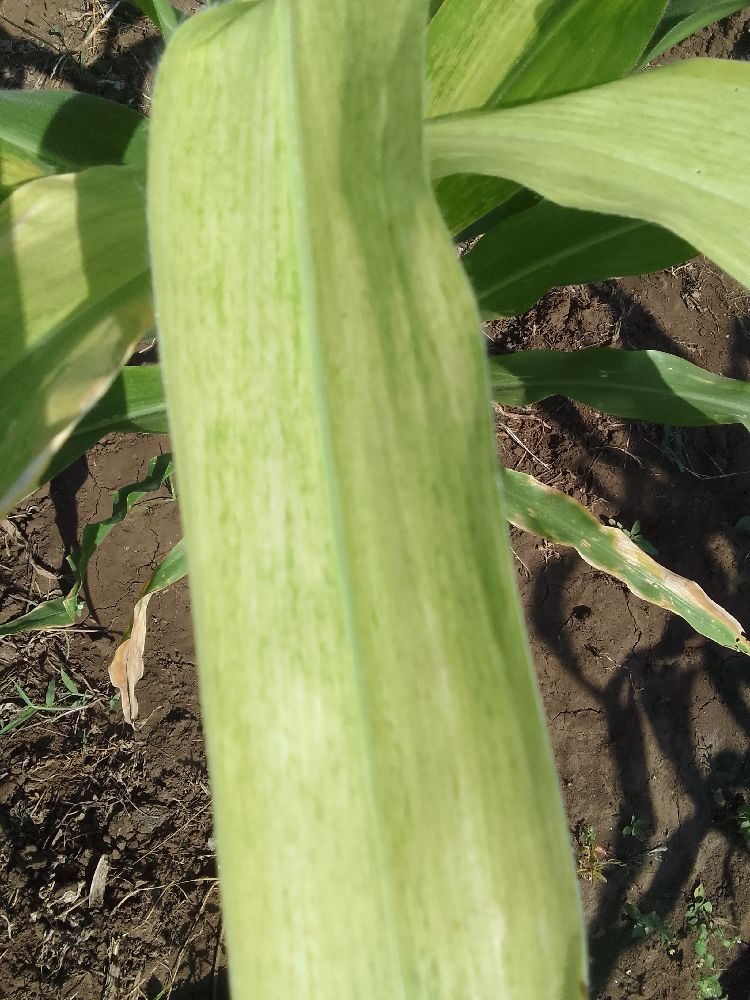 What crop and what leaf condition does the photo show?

maize, maize lethal necrosis
